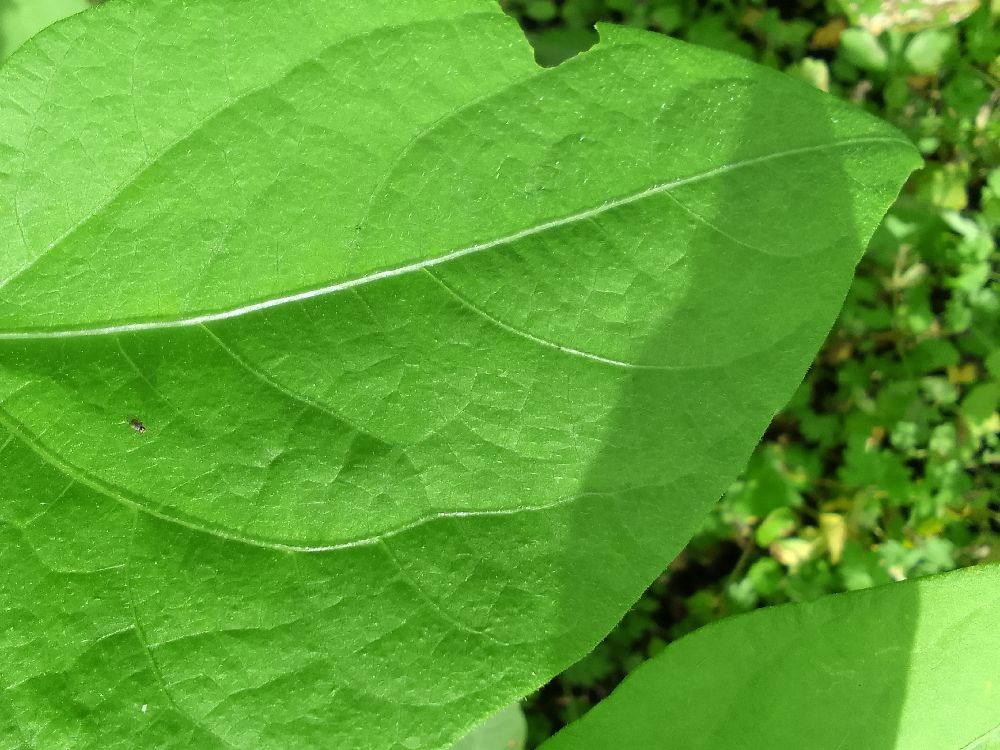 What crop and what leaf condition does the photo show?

common bean, healthy
